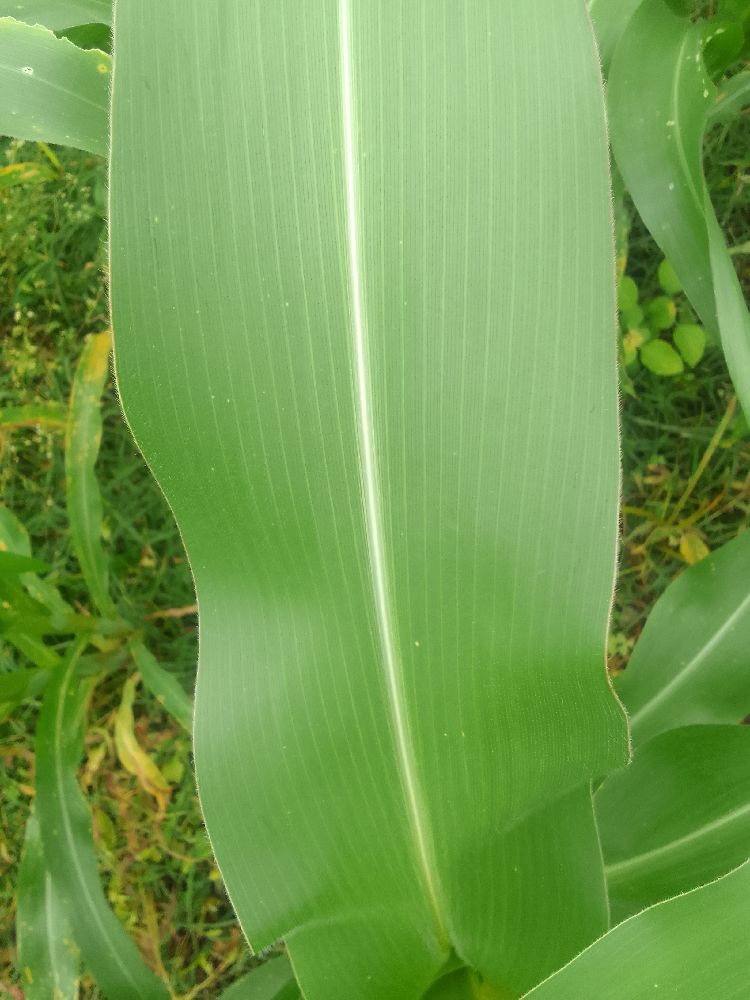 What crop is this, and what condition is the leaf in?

maize, healthy
